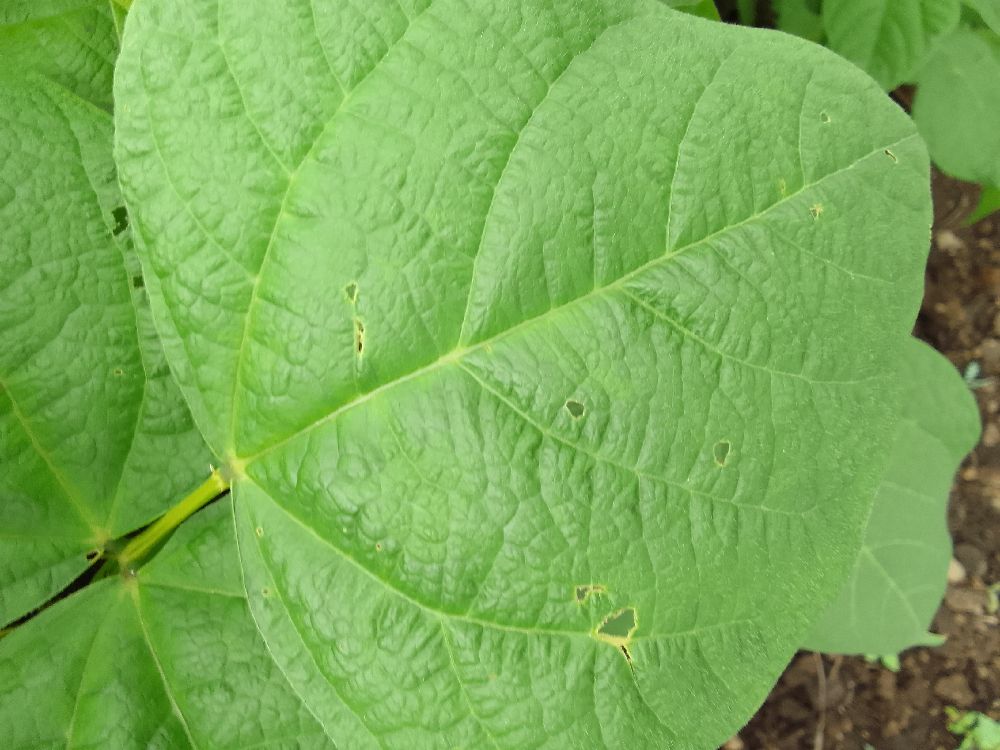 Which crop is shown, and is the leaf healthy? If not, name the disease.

common bean, healthy
